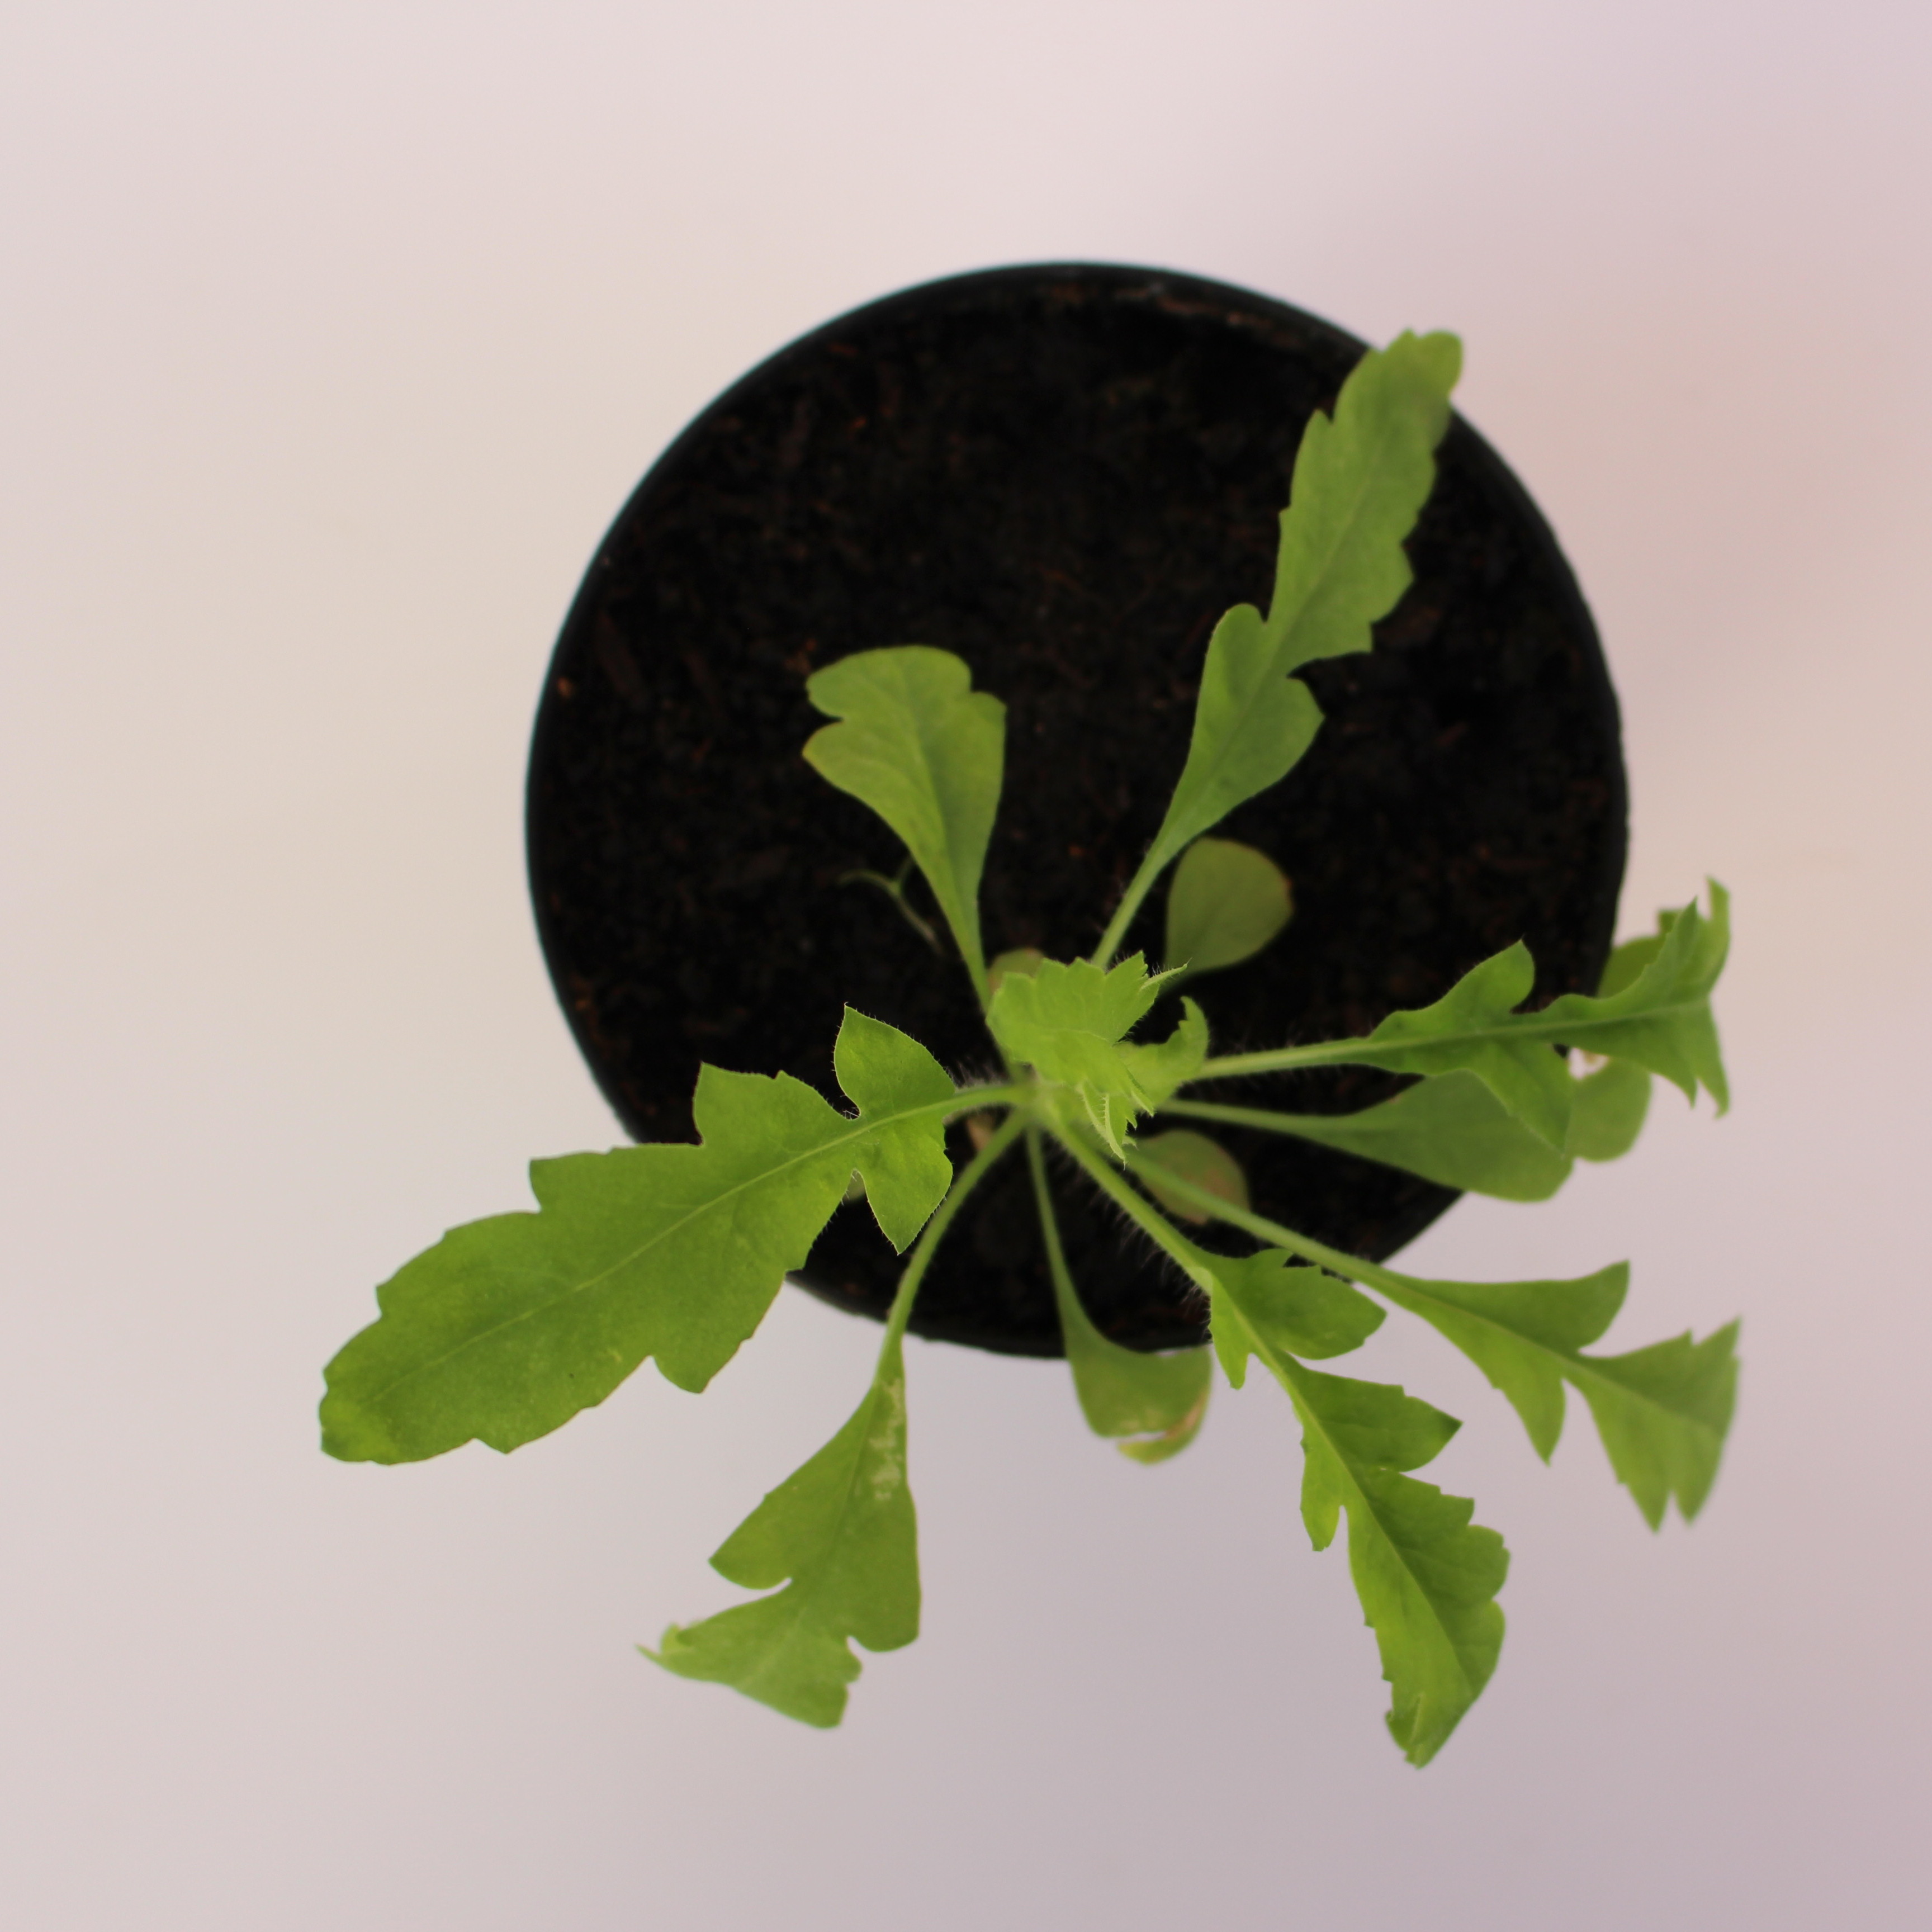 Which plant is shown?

Papaver rhoeas
